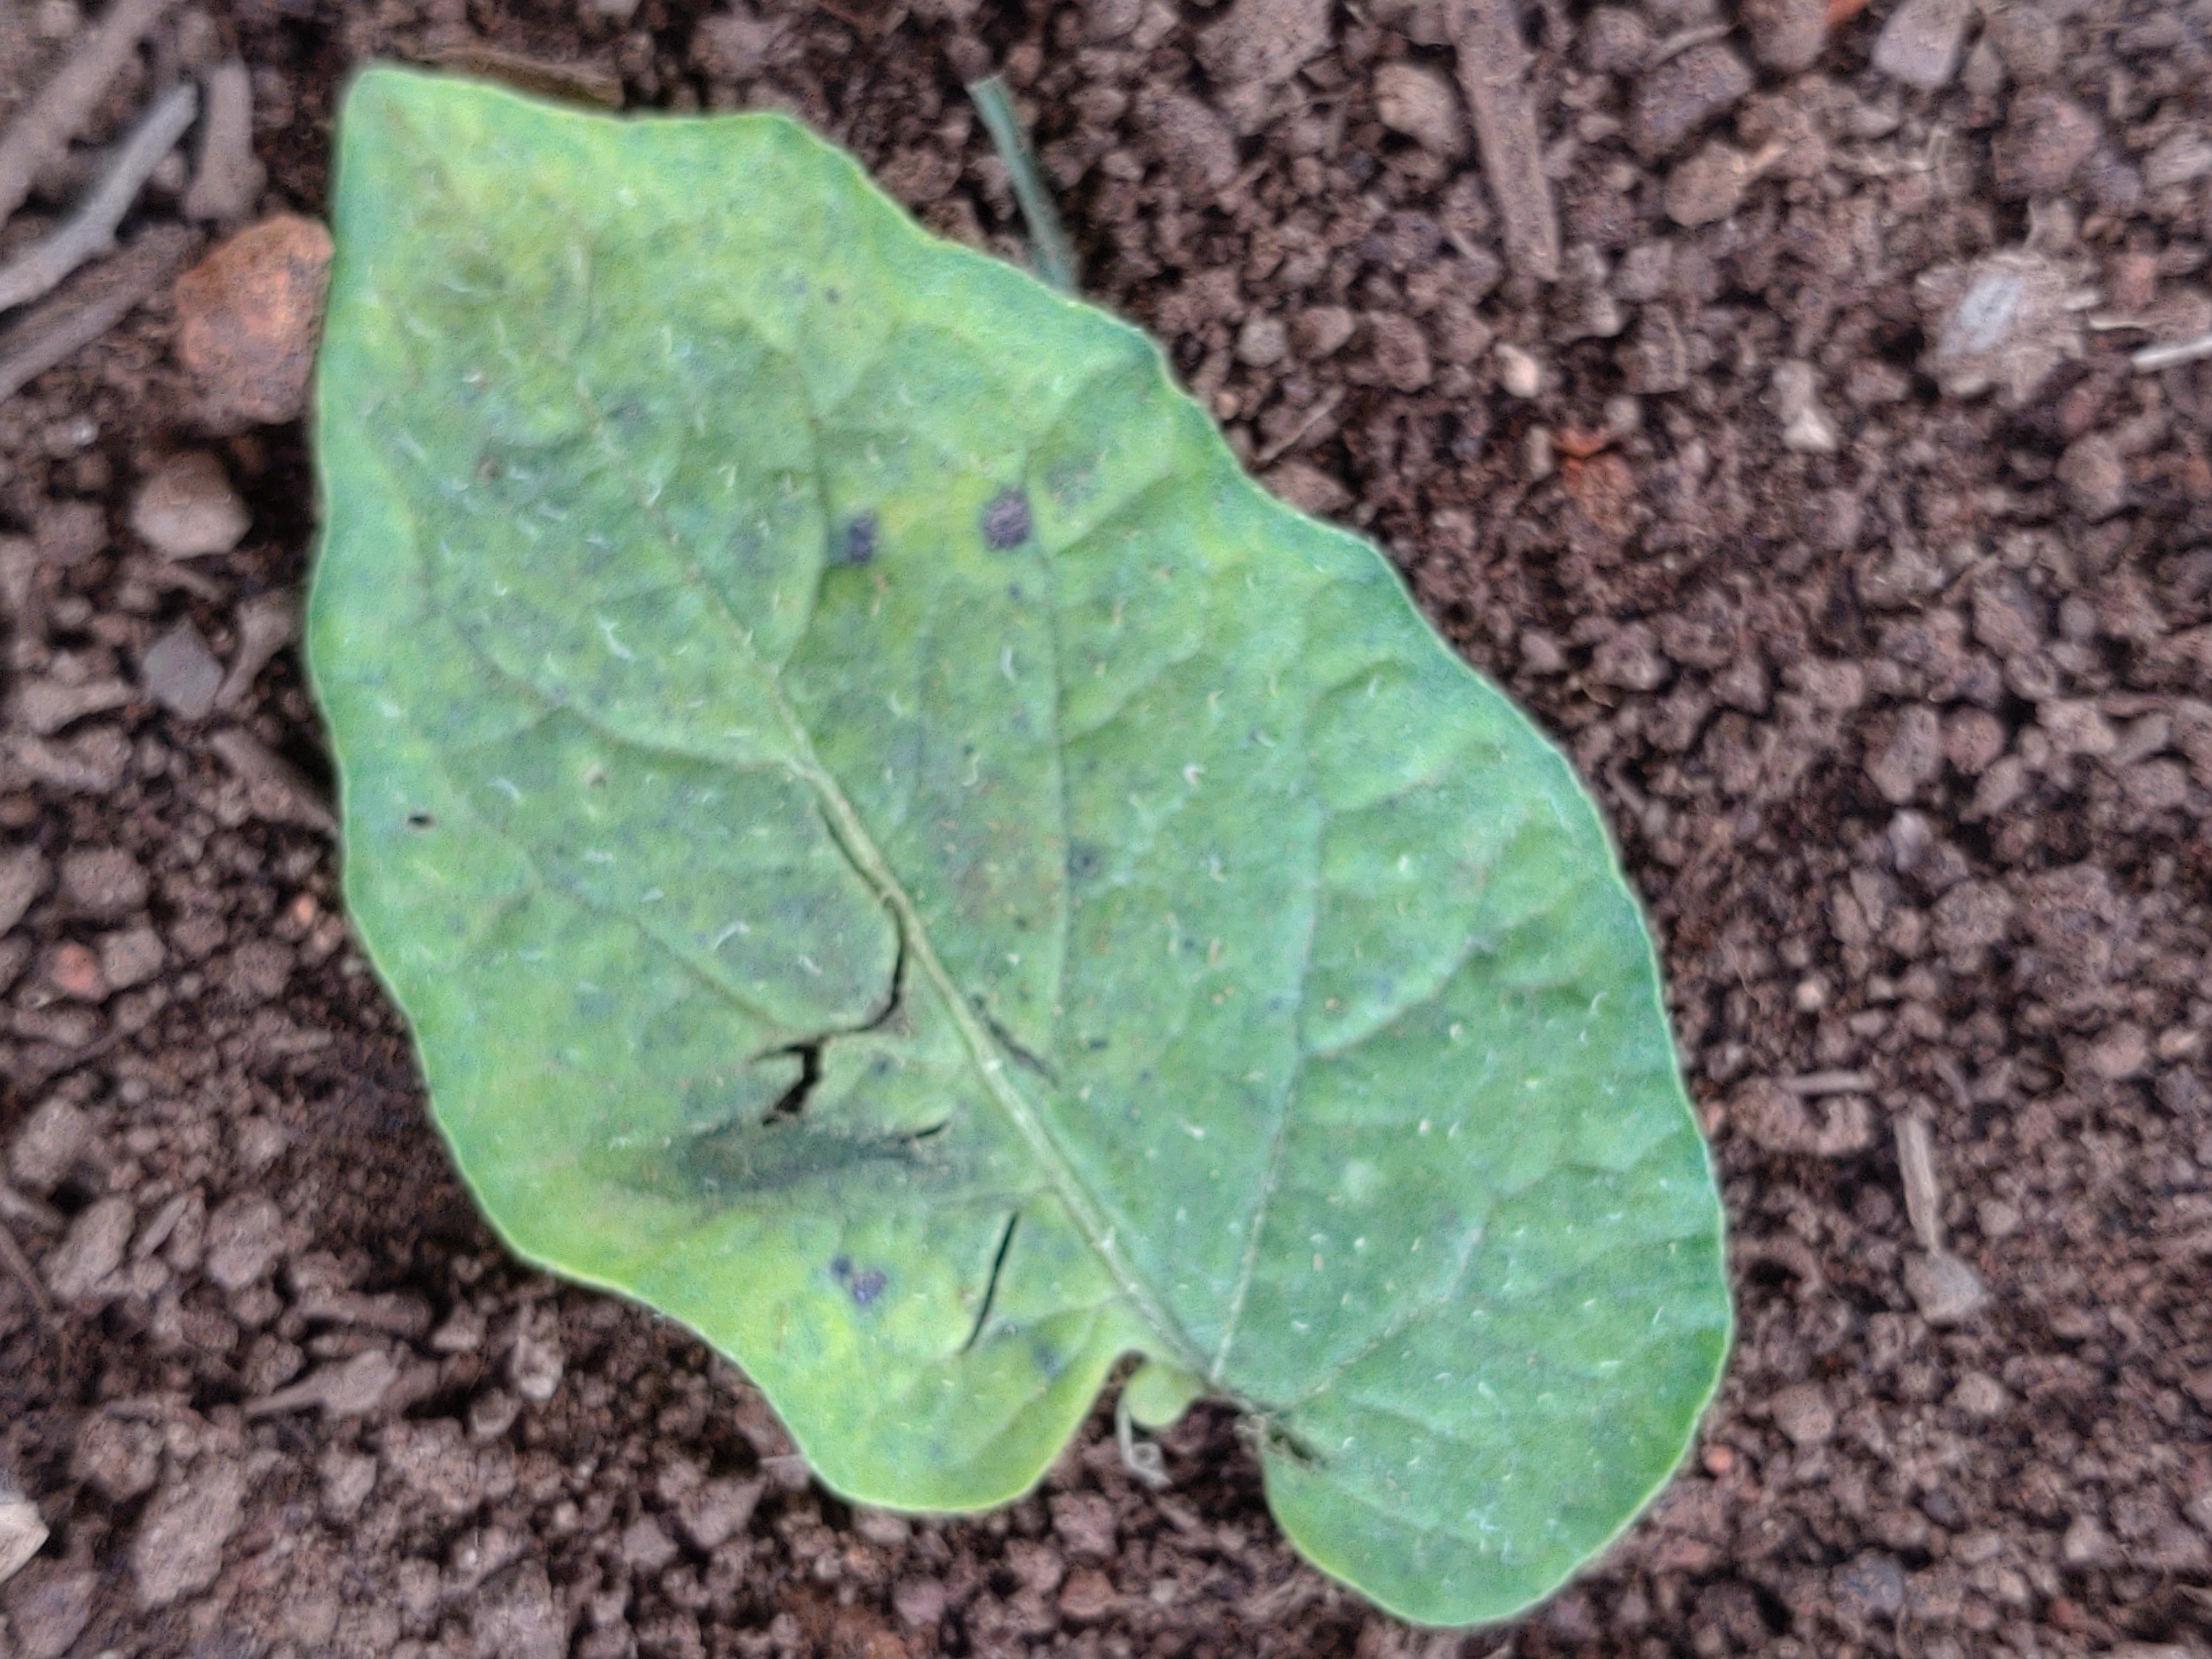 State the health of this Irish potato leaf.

late blight
